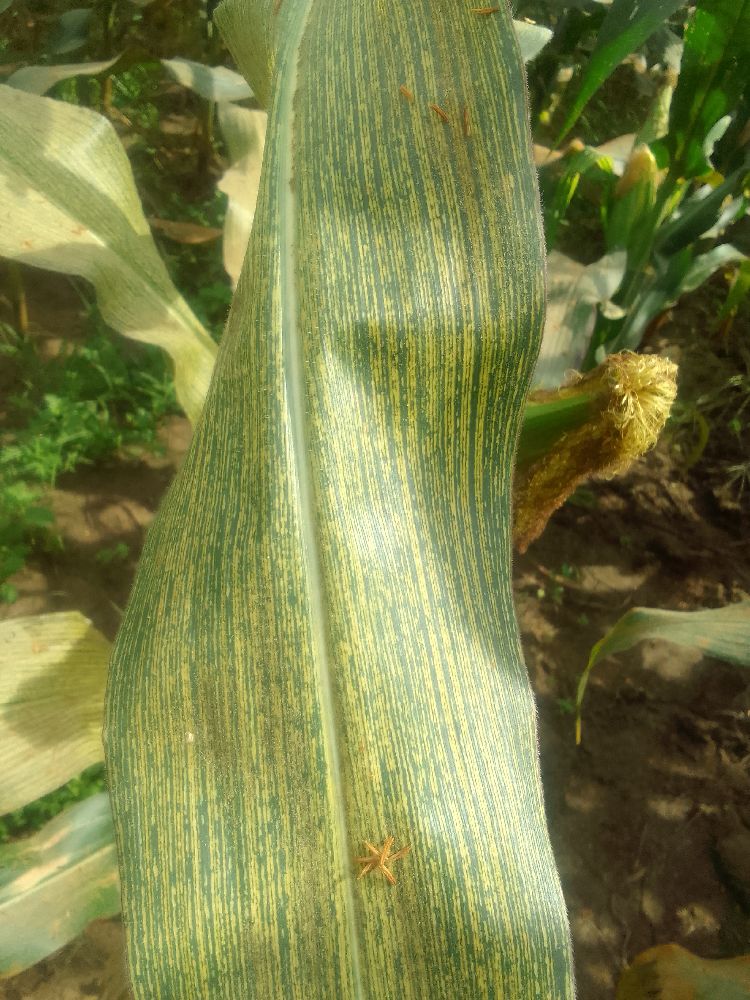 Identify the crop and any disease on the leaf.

maize, maize streak virus
